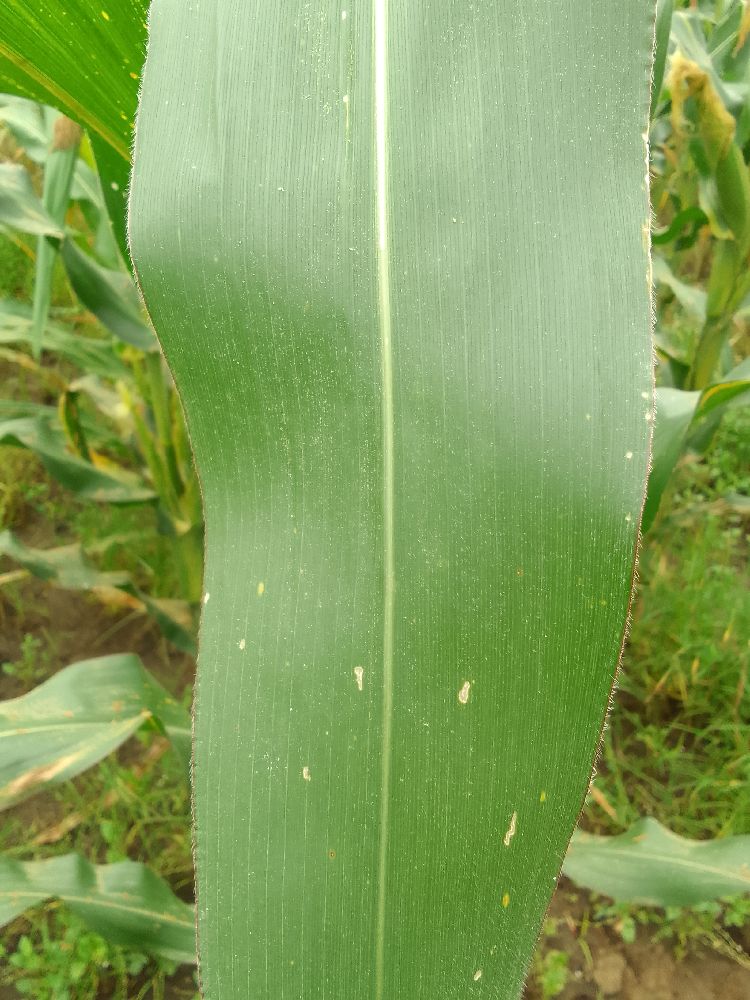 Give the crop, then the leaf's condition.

maize, healthy
